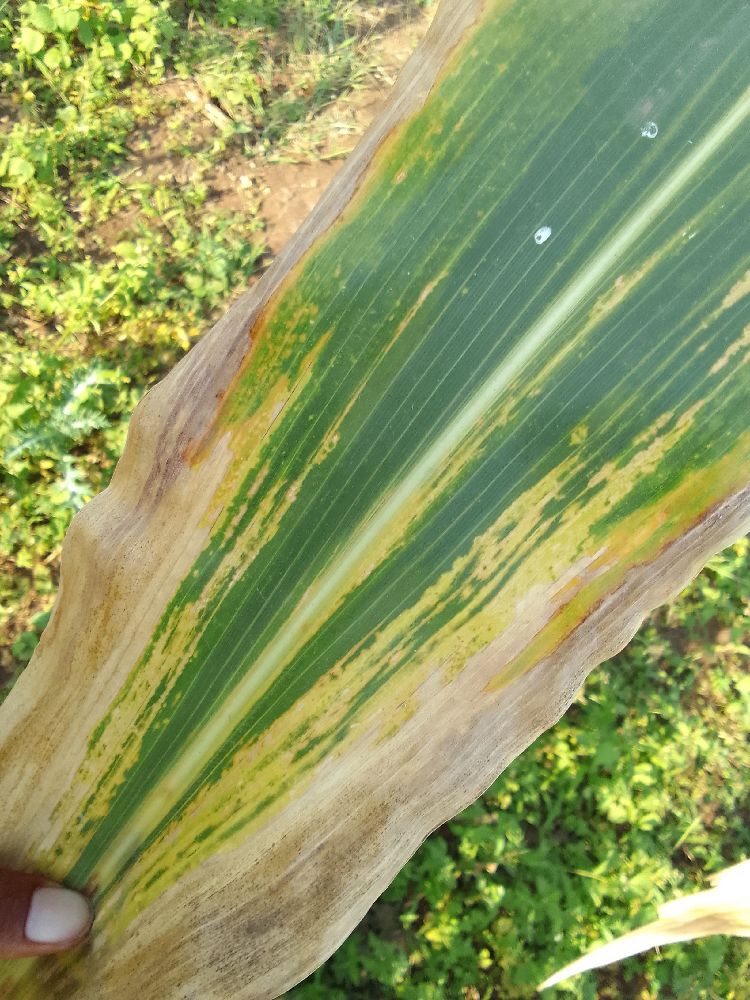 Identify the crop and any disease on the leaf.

maize, maize lethal necrosis
